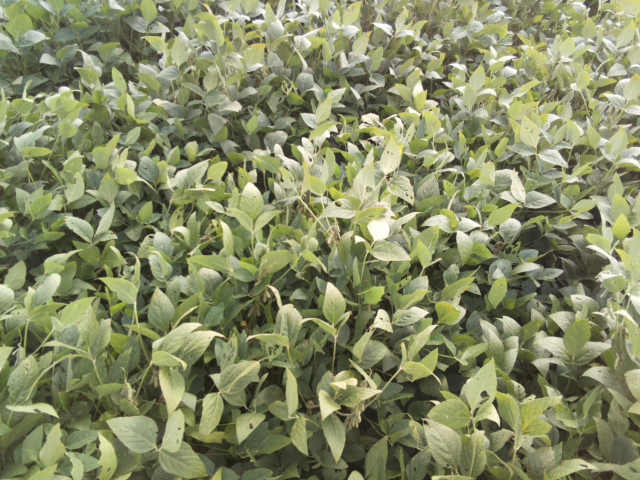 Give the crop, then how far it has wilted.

soybean, leaflets folding inward at secondary pulvinus with no turgor loss in leaflets or petioles
